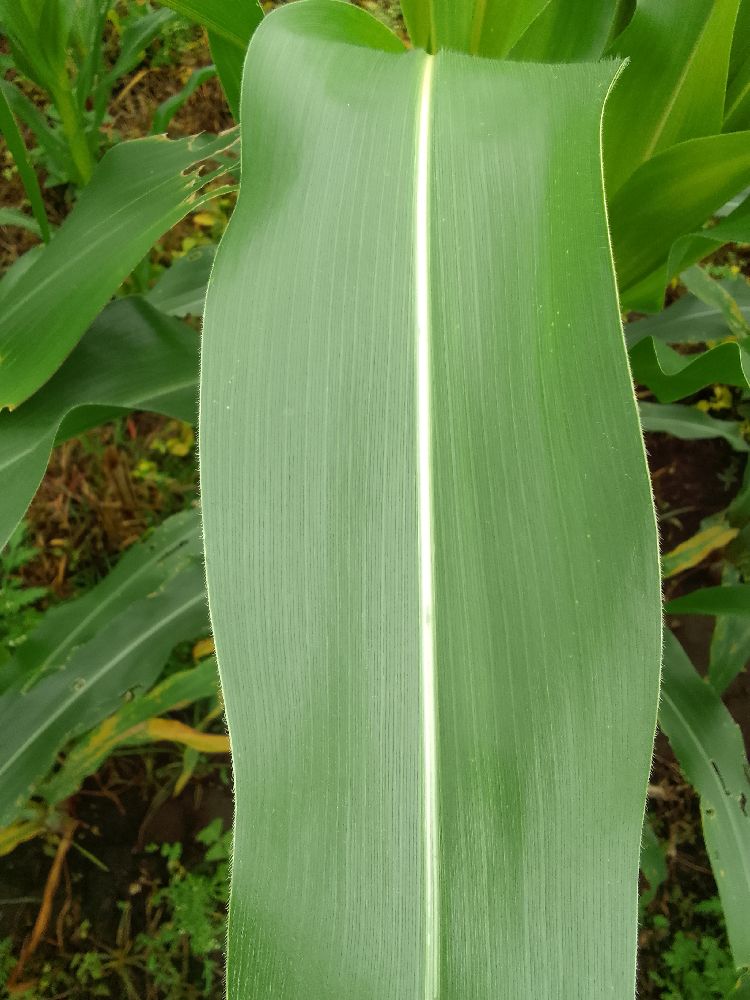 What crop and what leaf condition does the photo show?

maize, healthy
